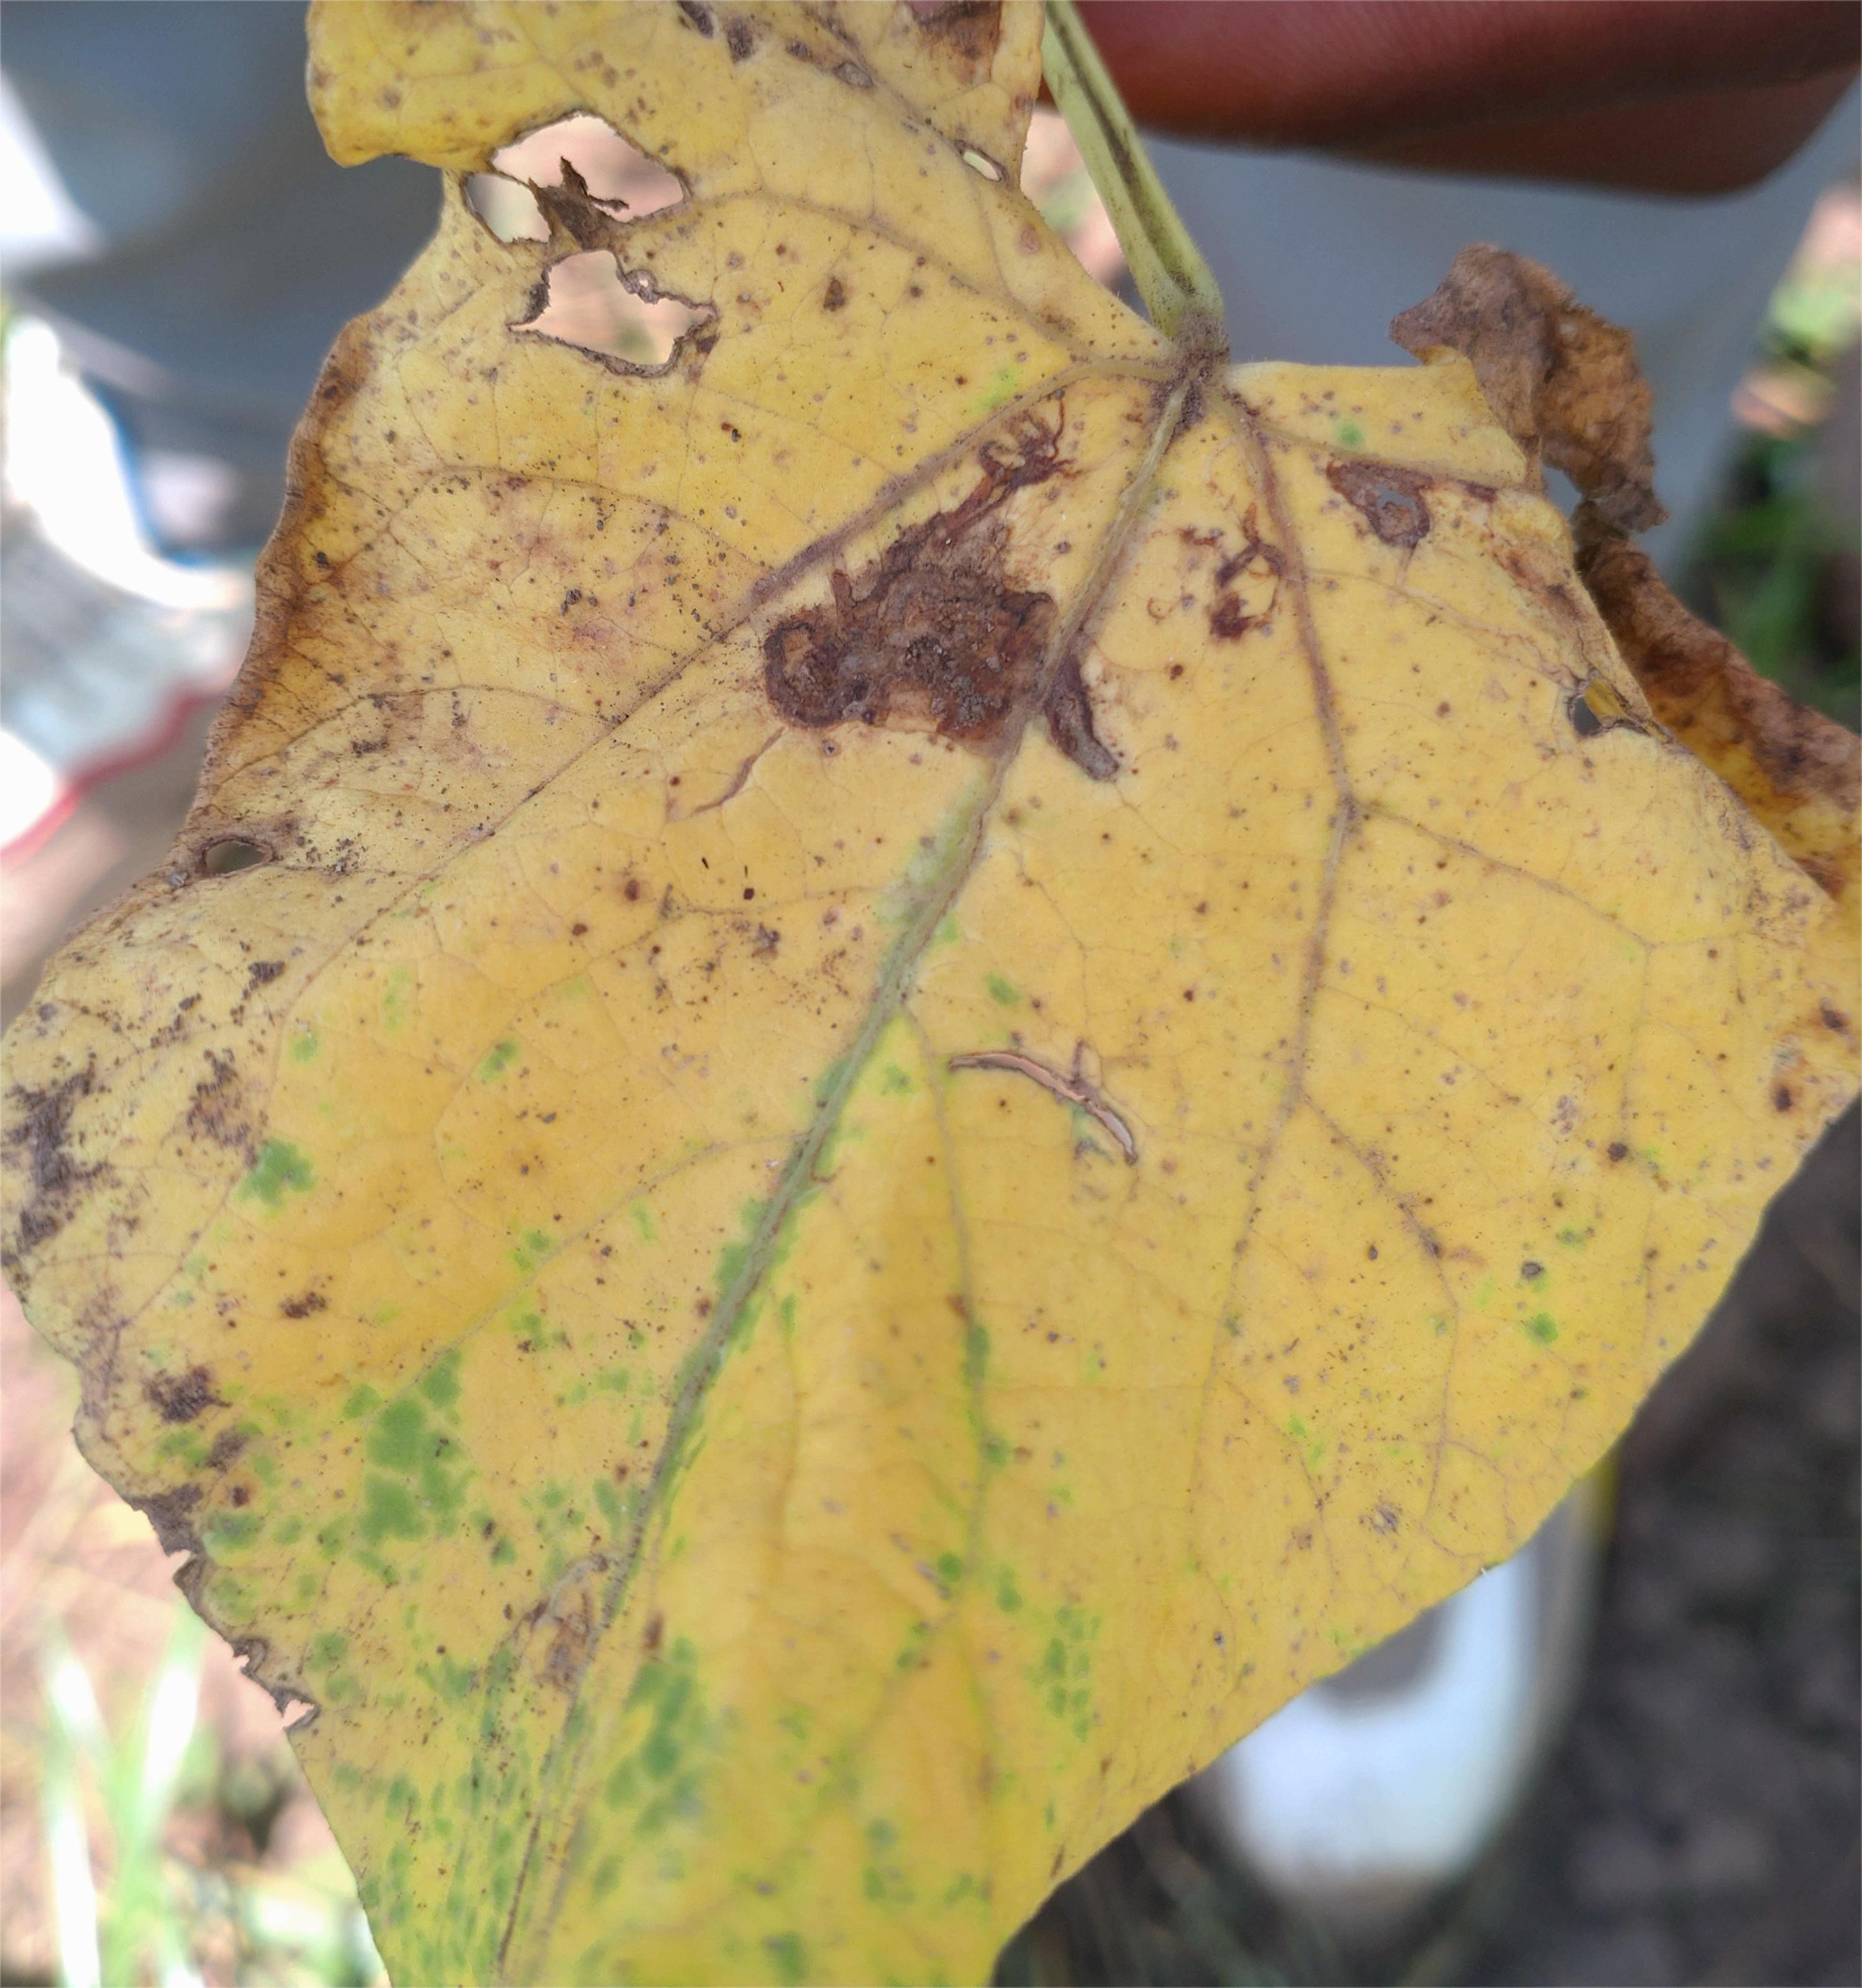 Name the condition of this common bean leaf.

anthracnose
